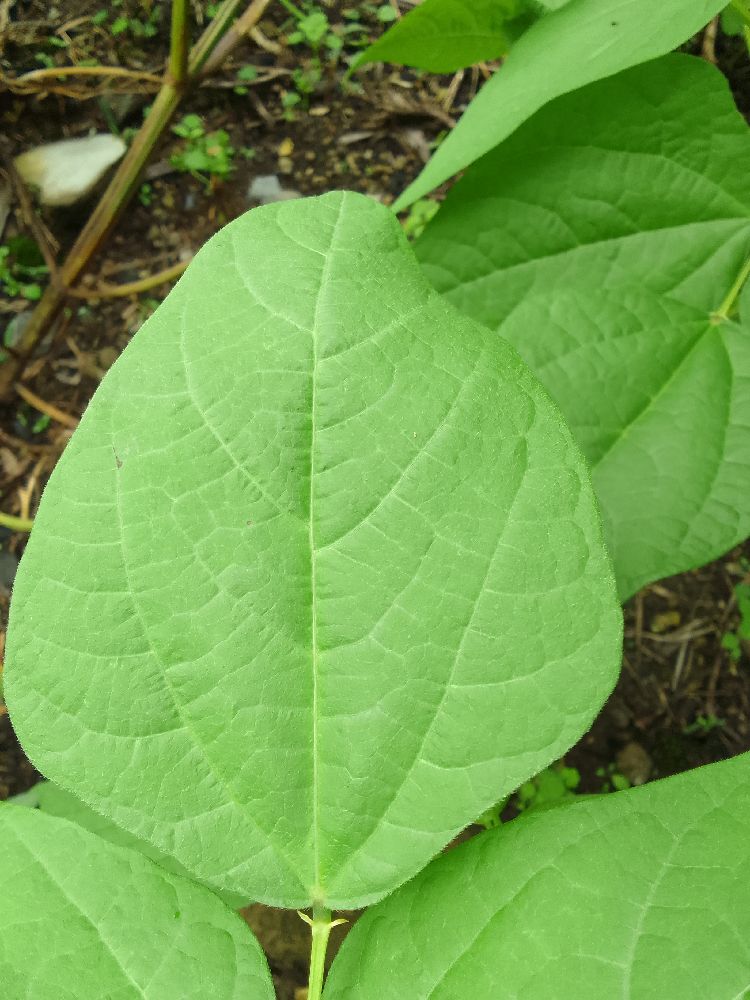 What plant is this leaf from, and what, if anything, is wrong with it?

common bean, healthy
